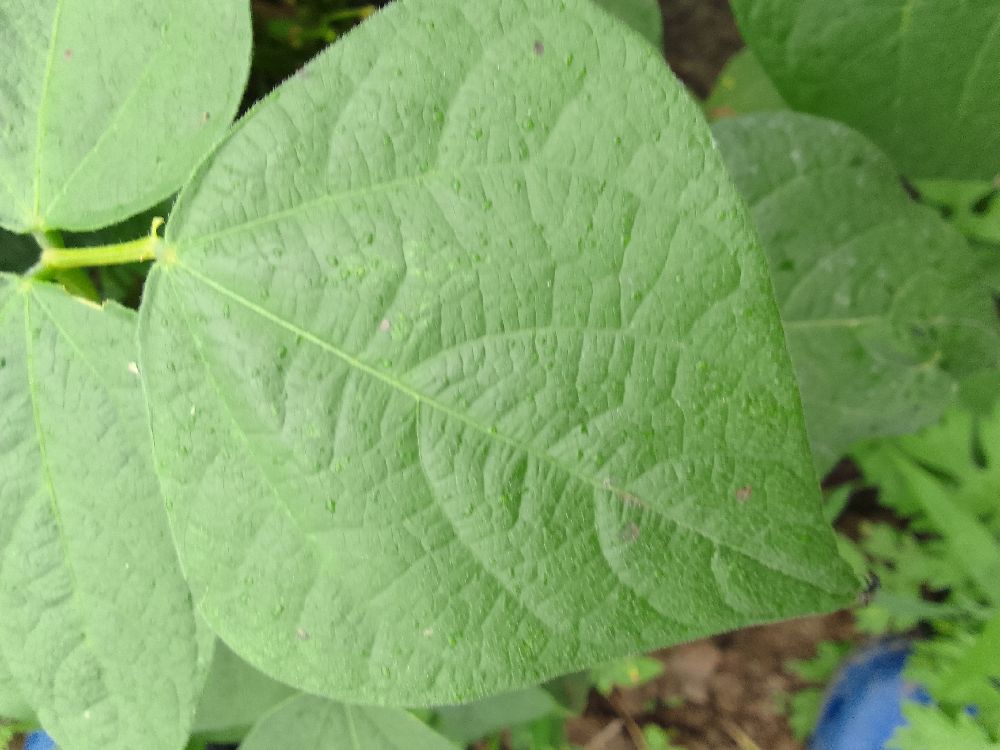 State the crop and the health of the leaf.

common bean, healthy
